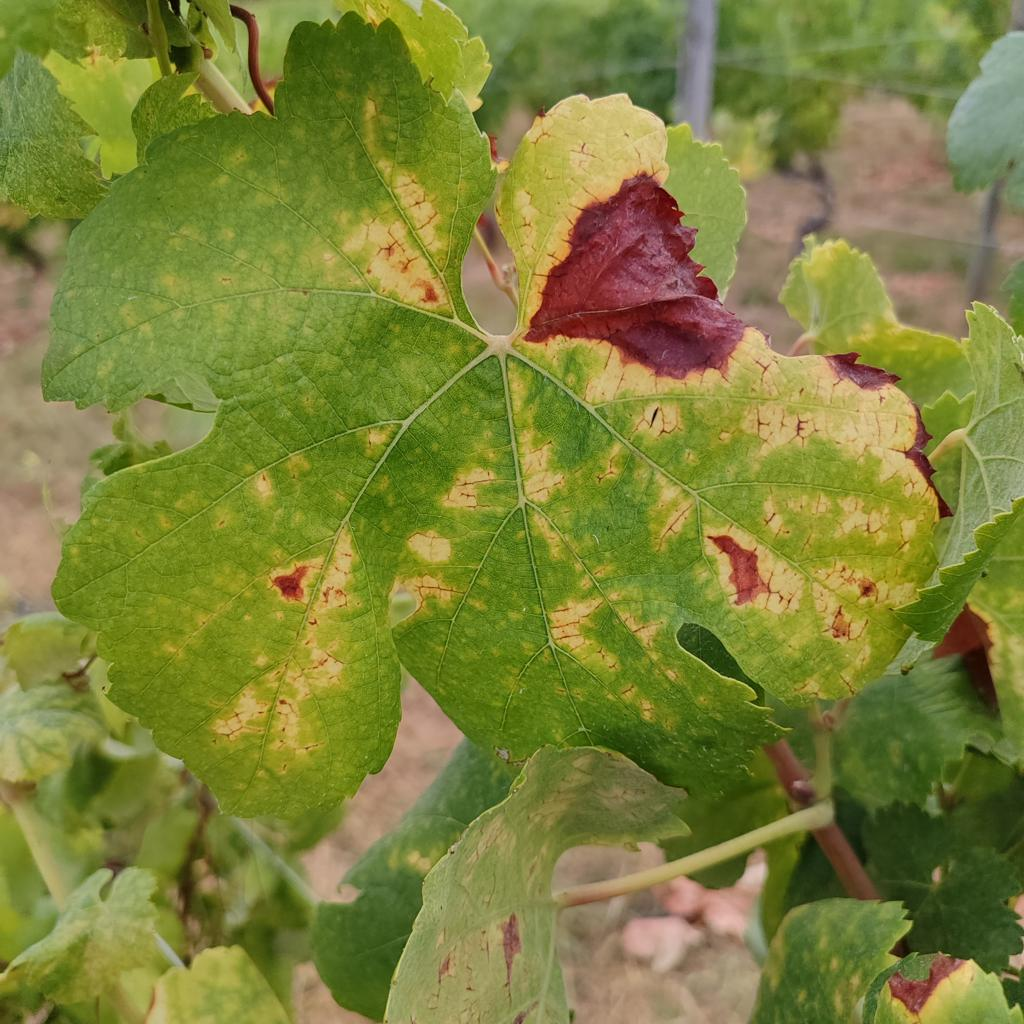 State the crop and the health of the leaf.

grapevine, esca complex
